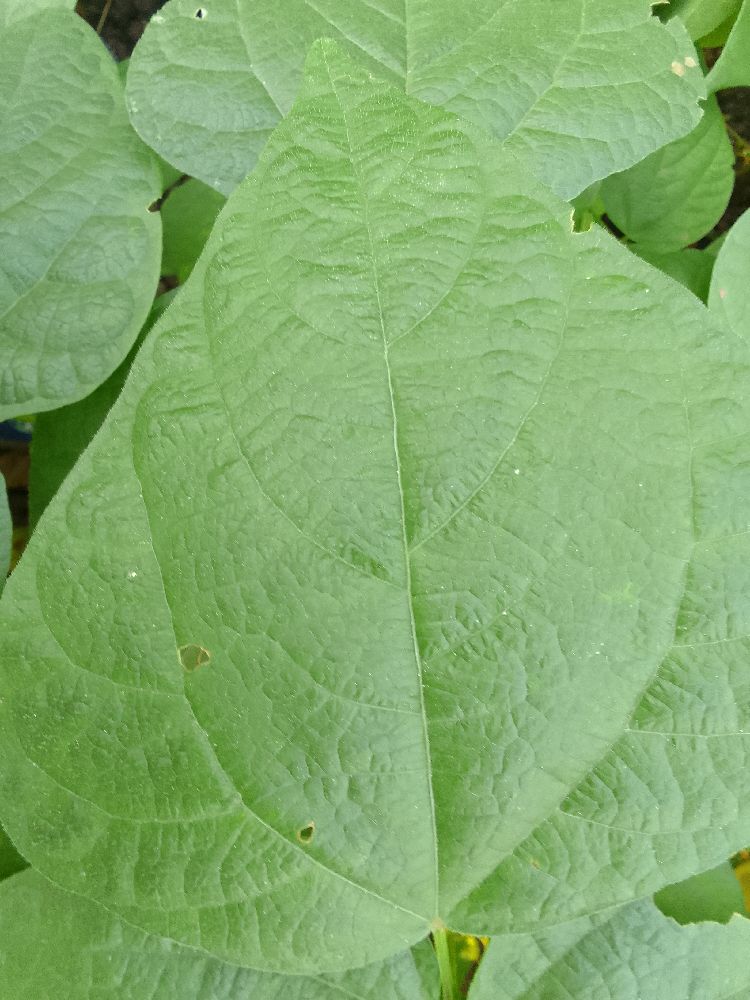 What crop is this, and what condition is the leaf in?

common bean, healthy
